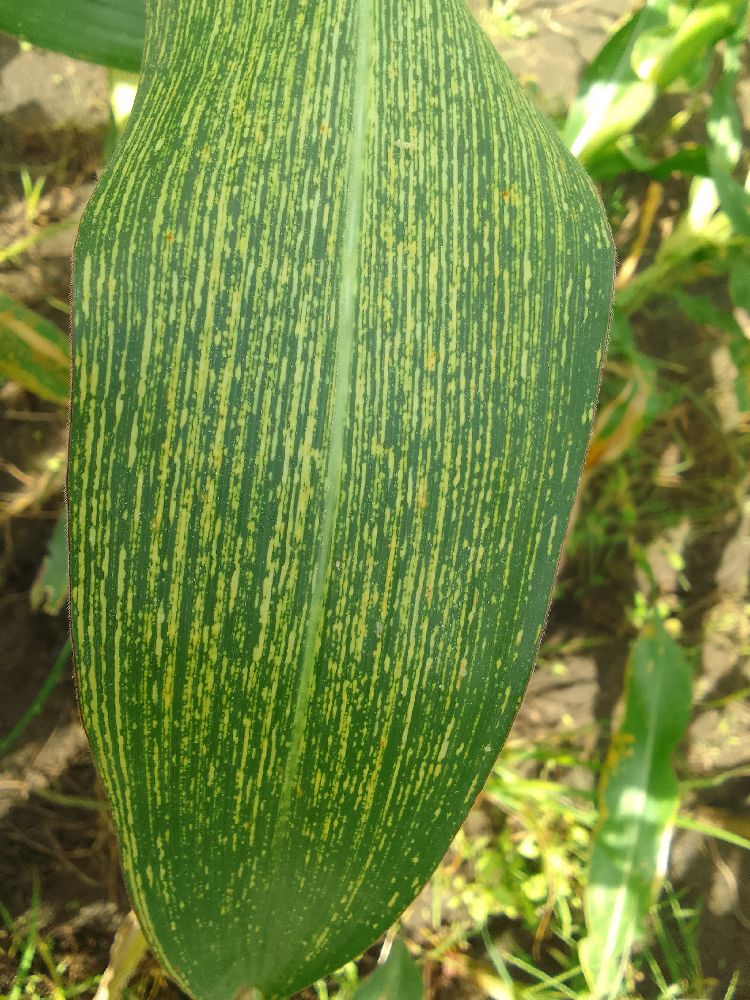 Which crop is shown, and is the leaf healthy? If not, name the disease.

maize, maize streak virus
